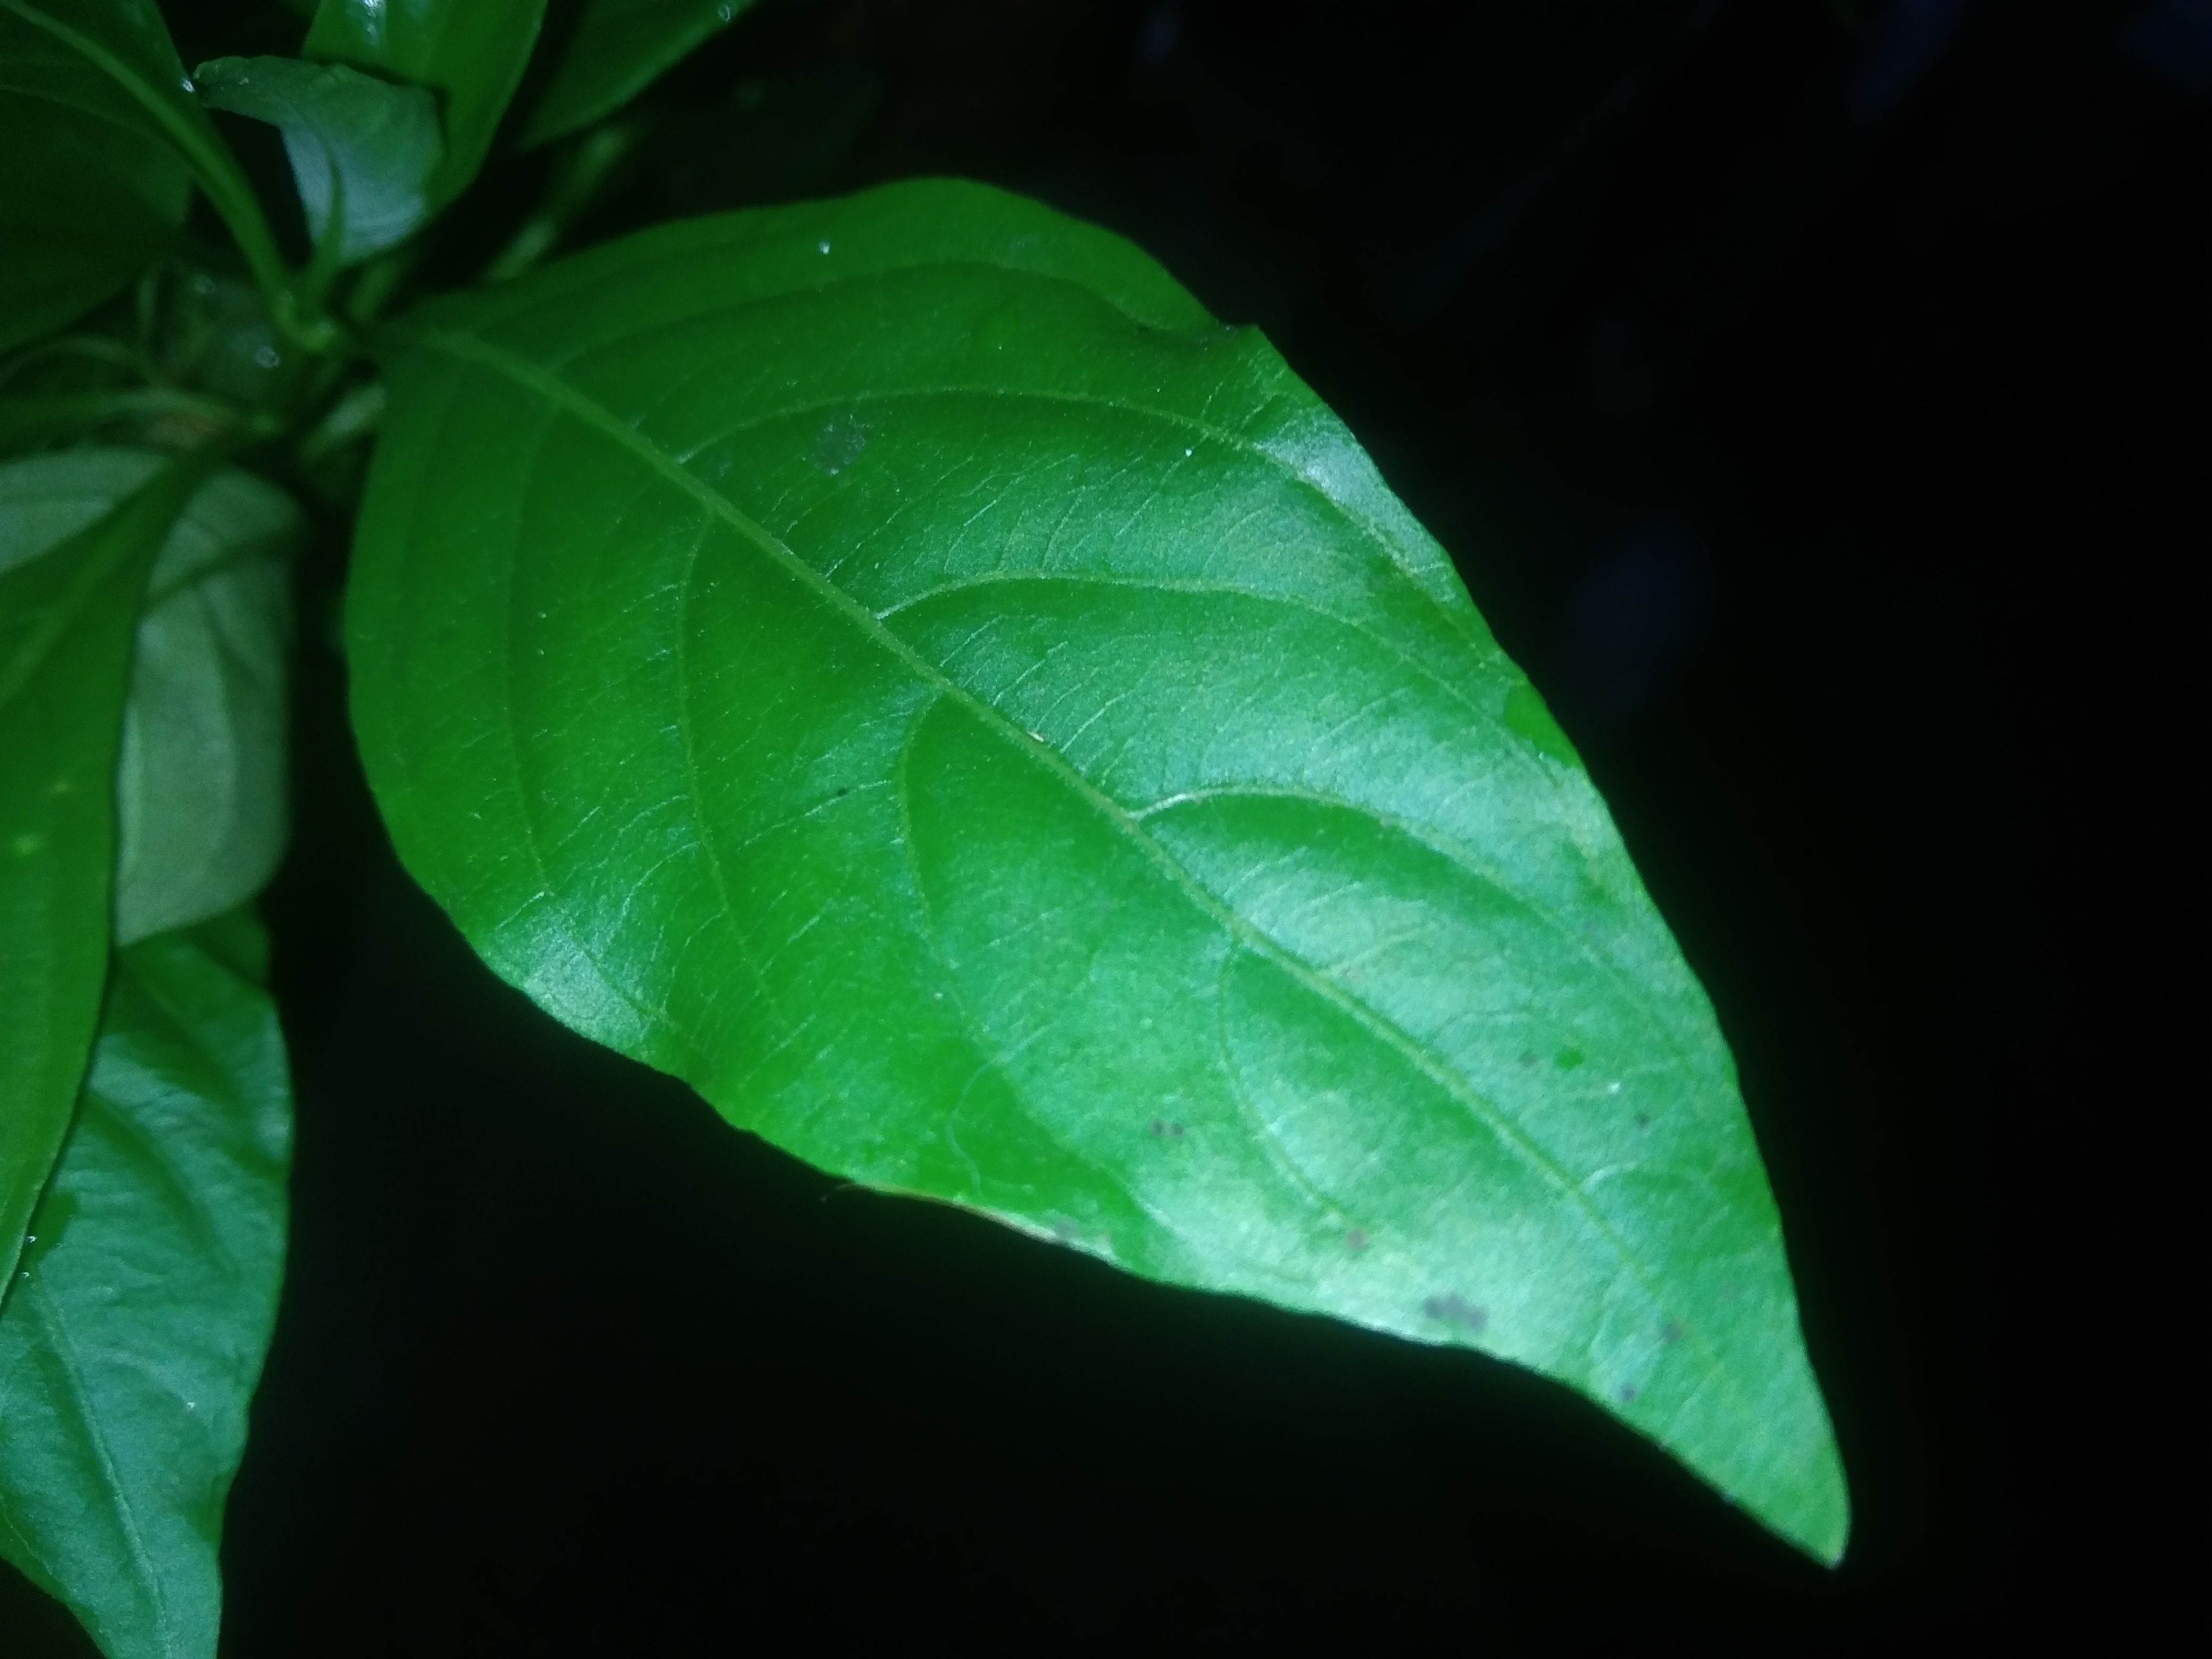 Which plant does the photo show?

vasaka
